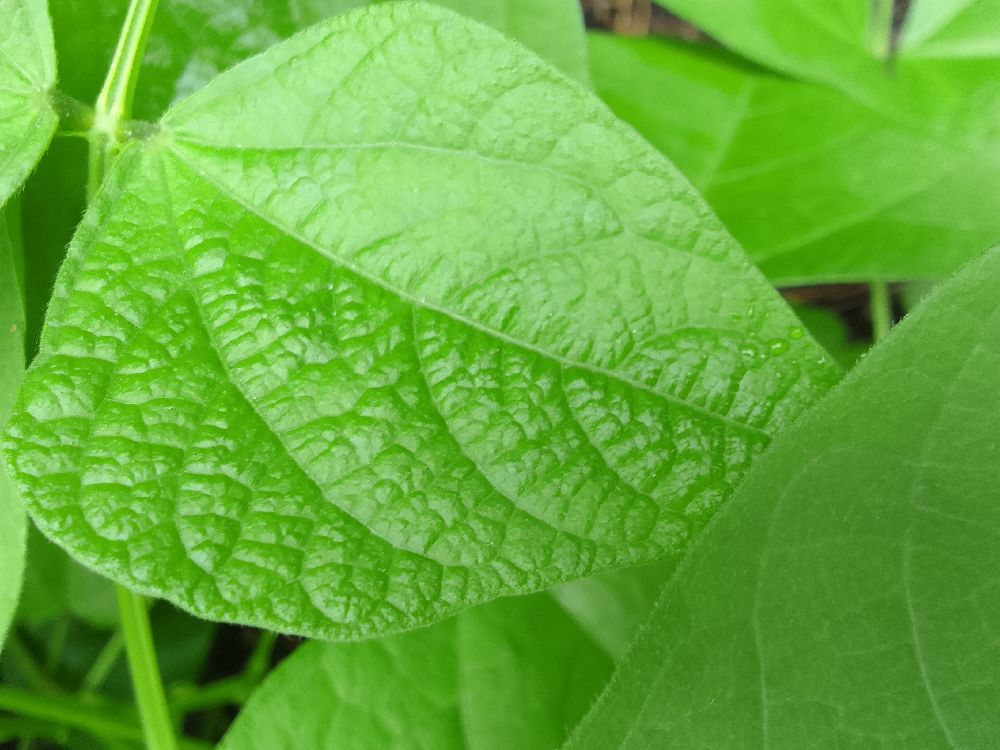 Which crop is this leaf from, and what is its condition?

common bean, healthy
